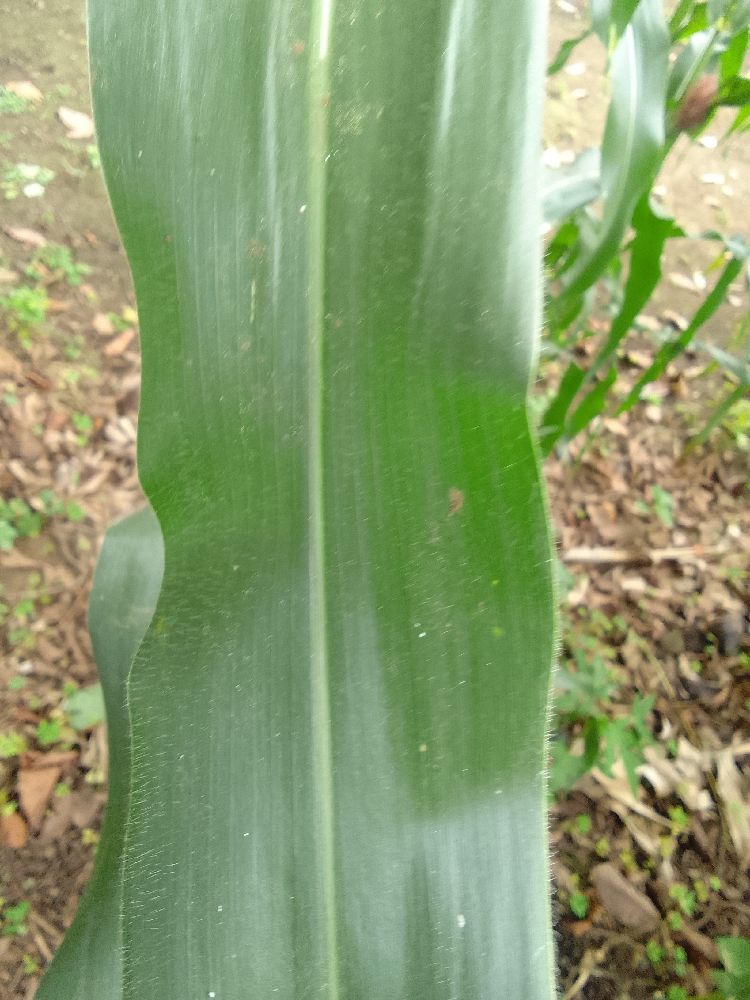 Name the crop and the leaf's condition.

maize, healthy
